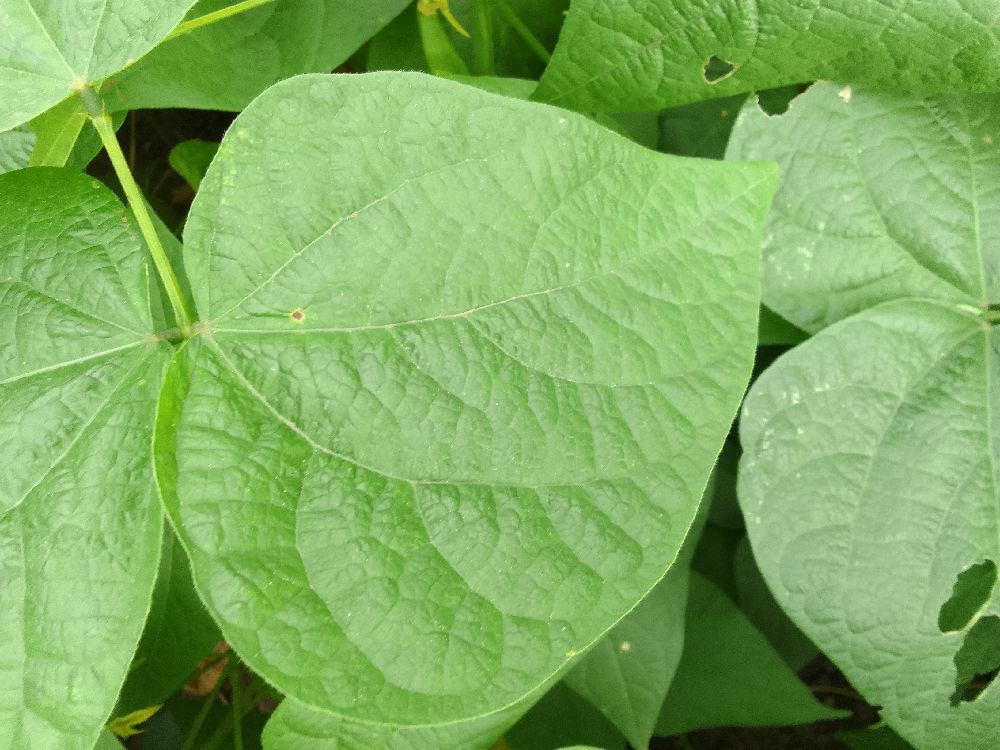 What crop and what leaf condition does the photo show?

common bean, healthy
